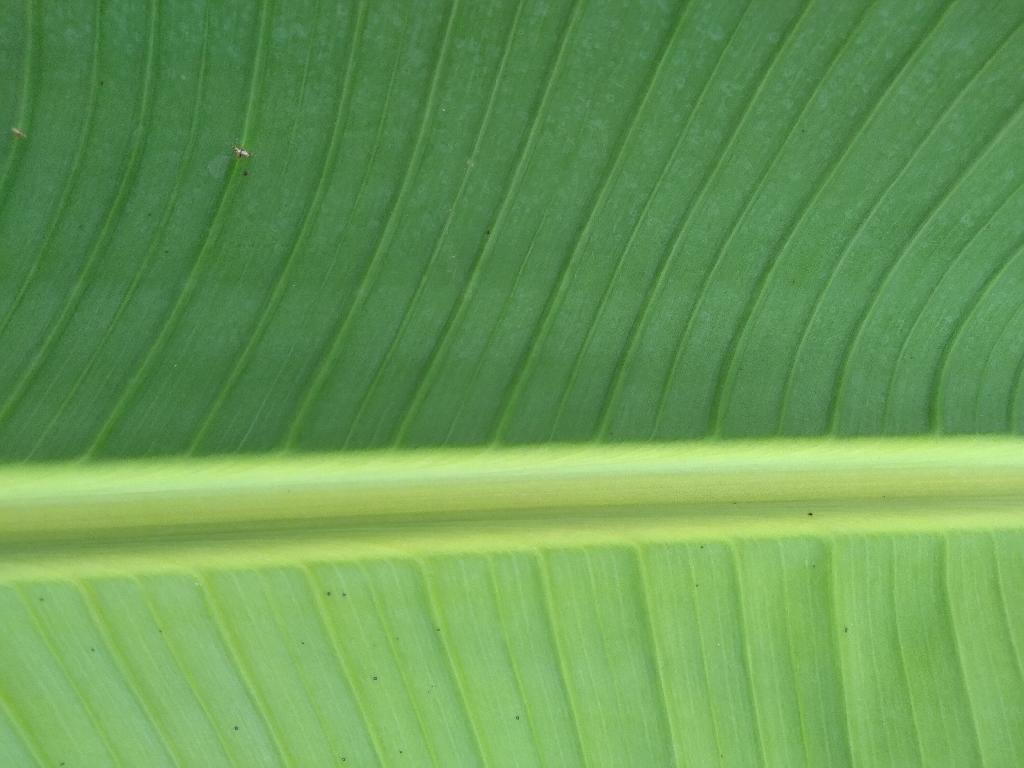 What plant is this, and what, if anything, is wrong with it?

banana, healthy
